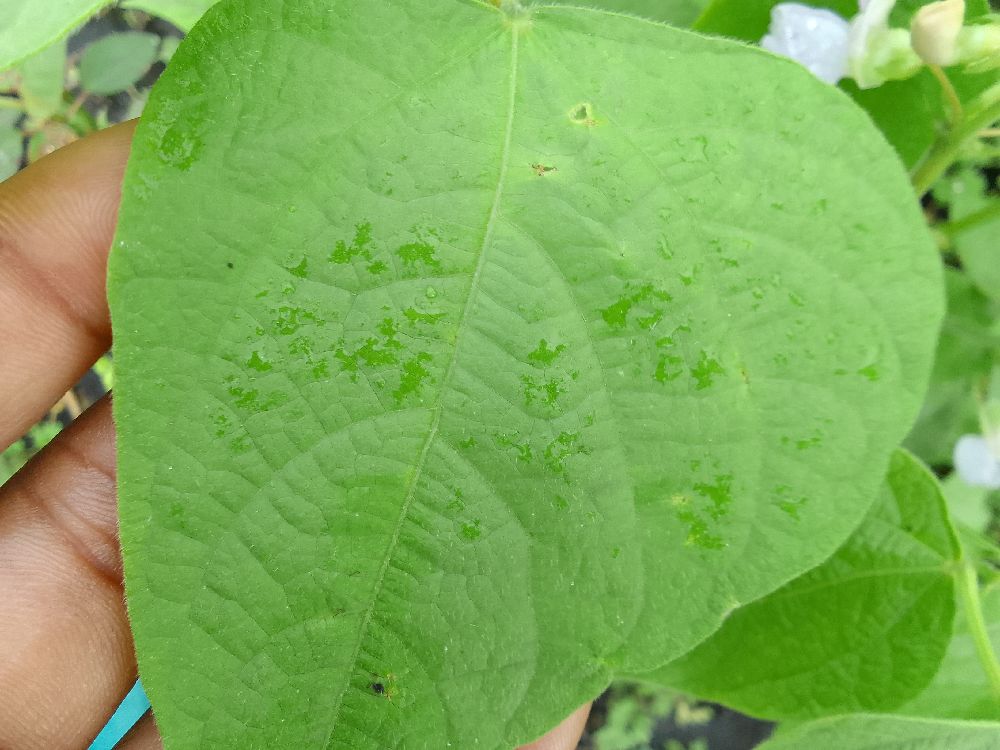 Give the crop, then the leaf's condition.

common bean, healthy
